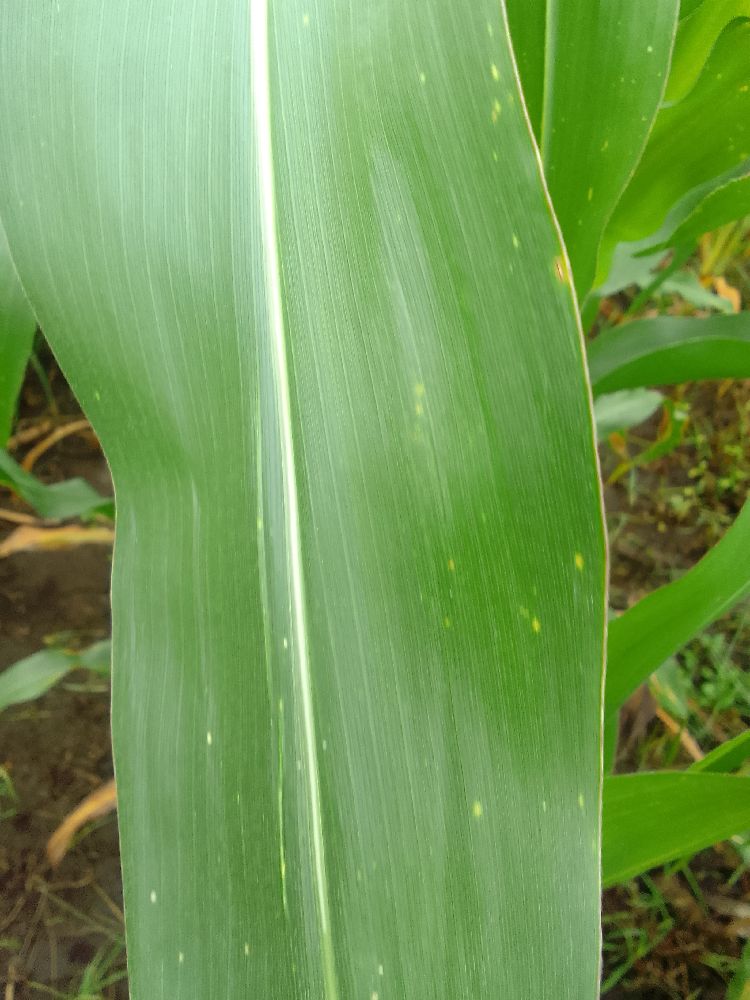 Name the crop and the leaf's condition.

maize, healthy
